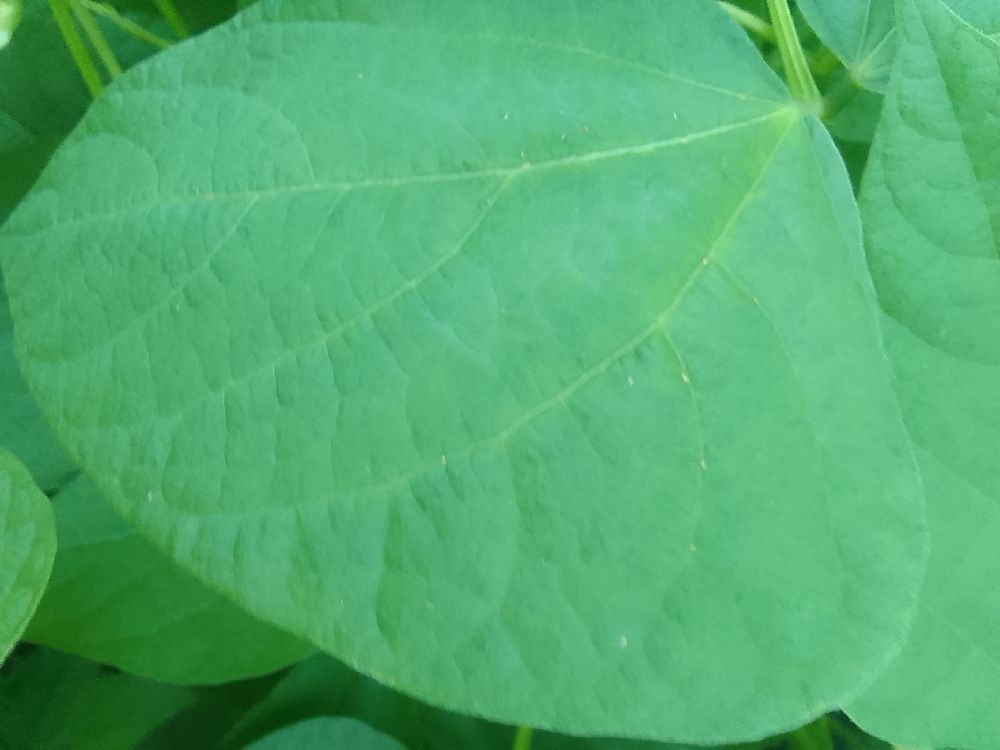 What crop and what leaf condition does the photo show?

common bean, healthy
